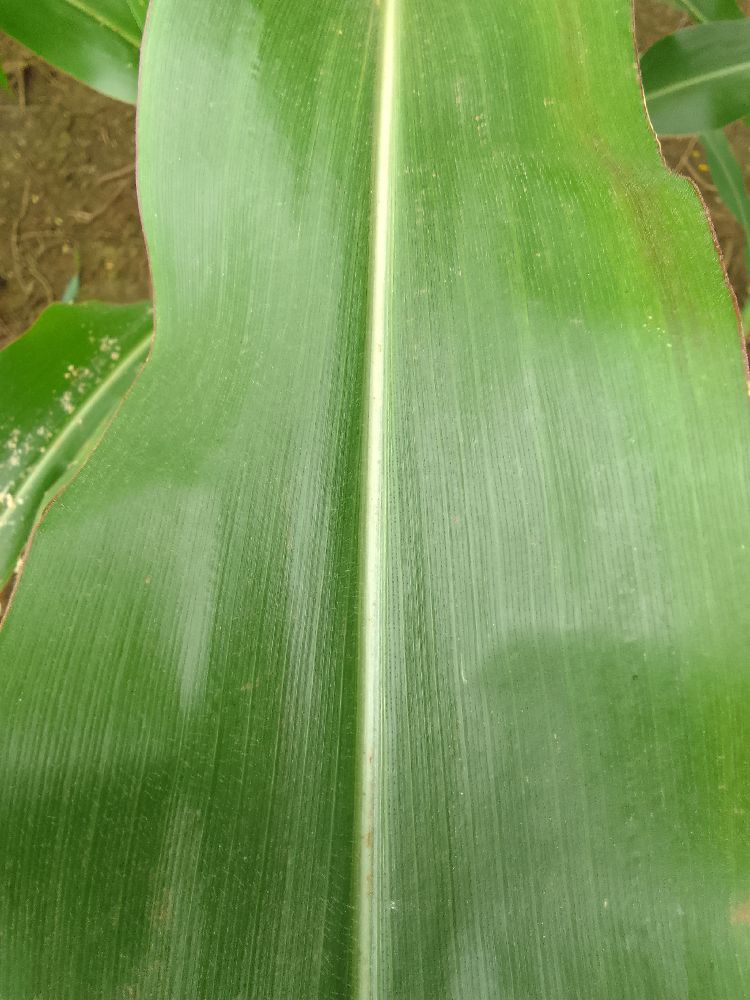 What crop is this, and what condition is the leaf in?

maize, healthy
